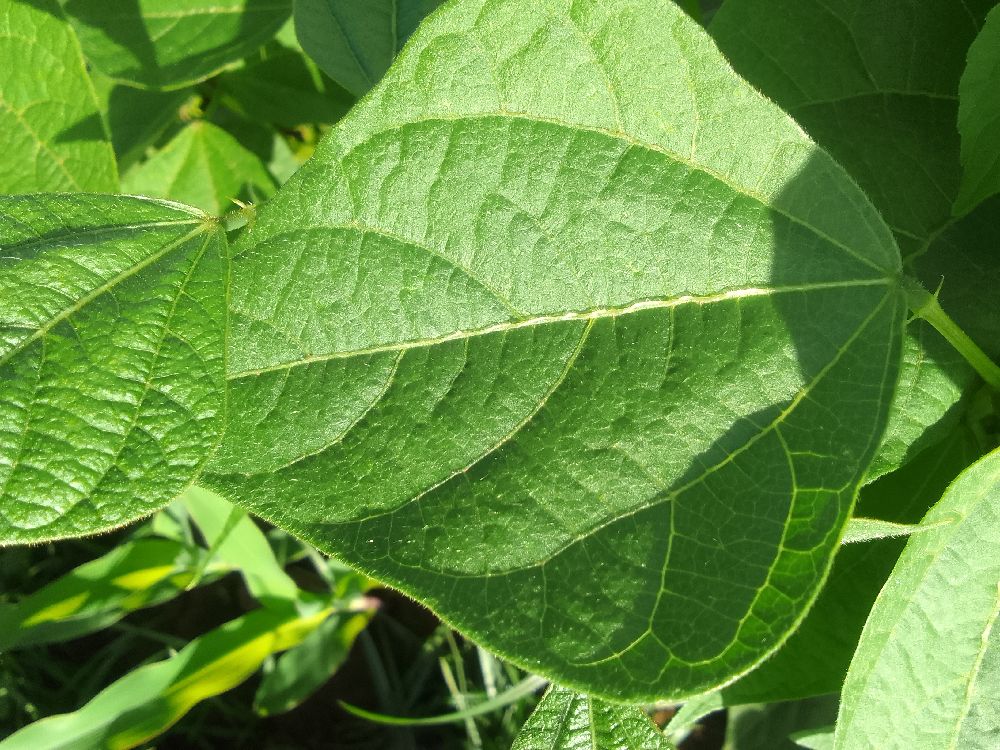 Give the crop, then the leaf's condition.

common bean, healthy
